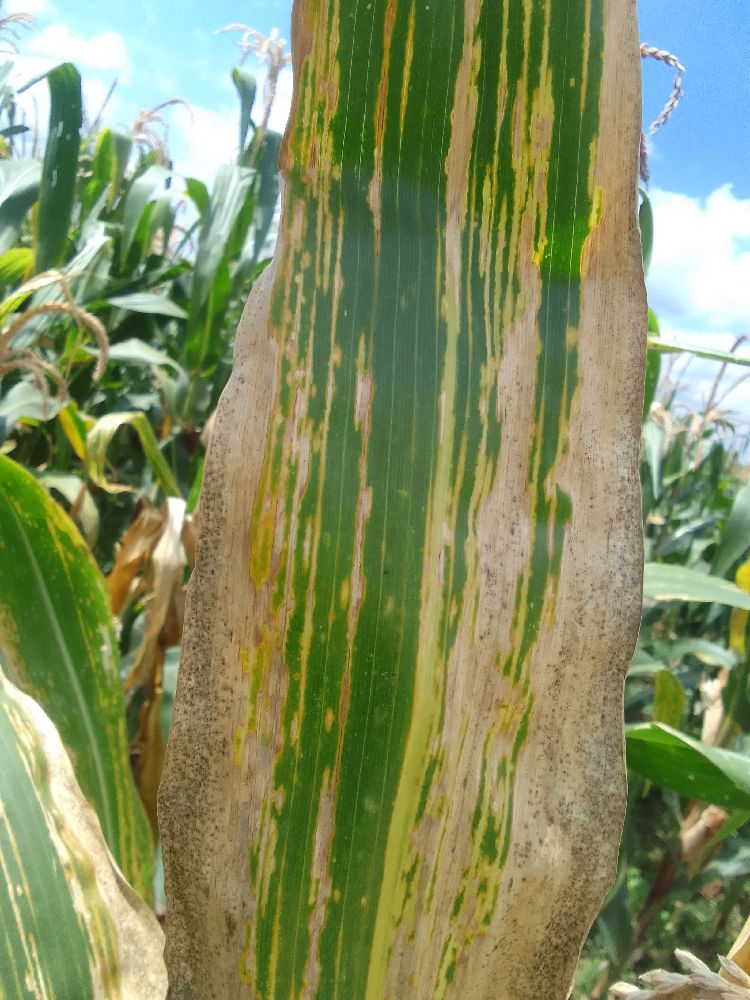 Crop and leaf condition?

maize, maize lethal necrosis
